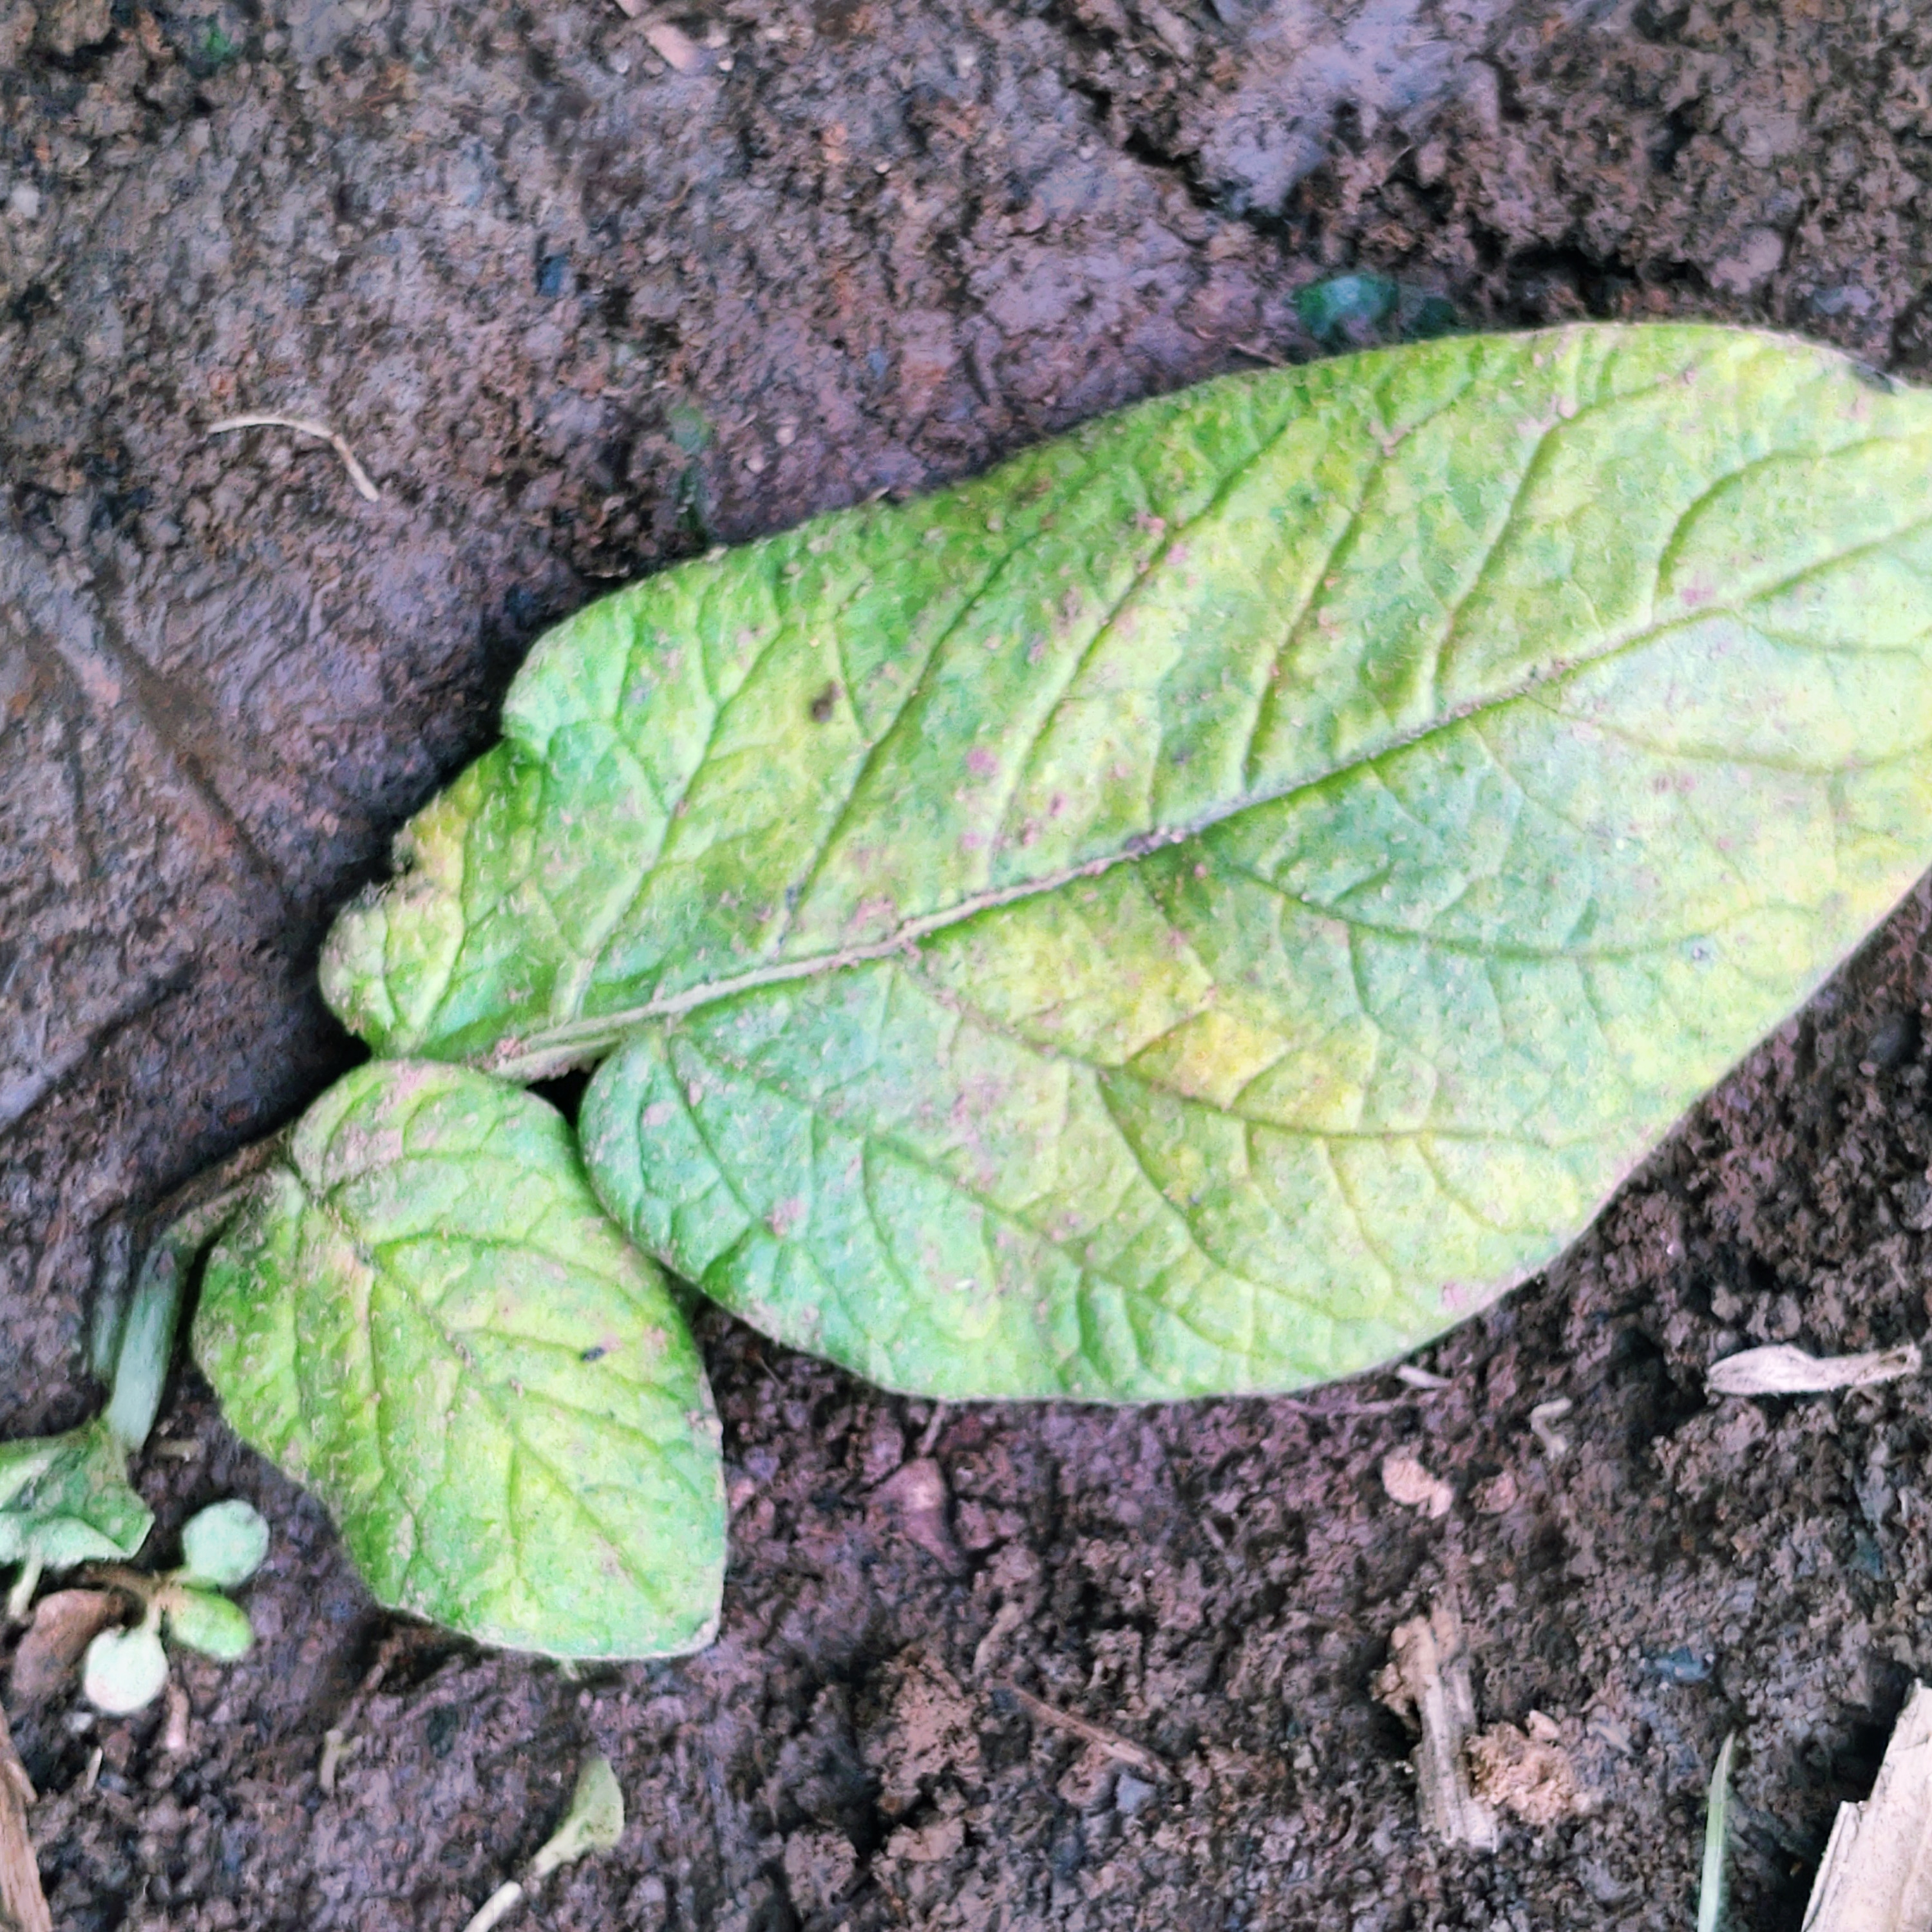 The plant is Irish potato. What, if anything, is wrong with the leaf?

late blight
